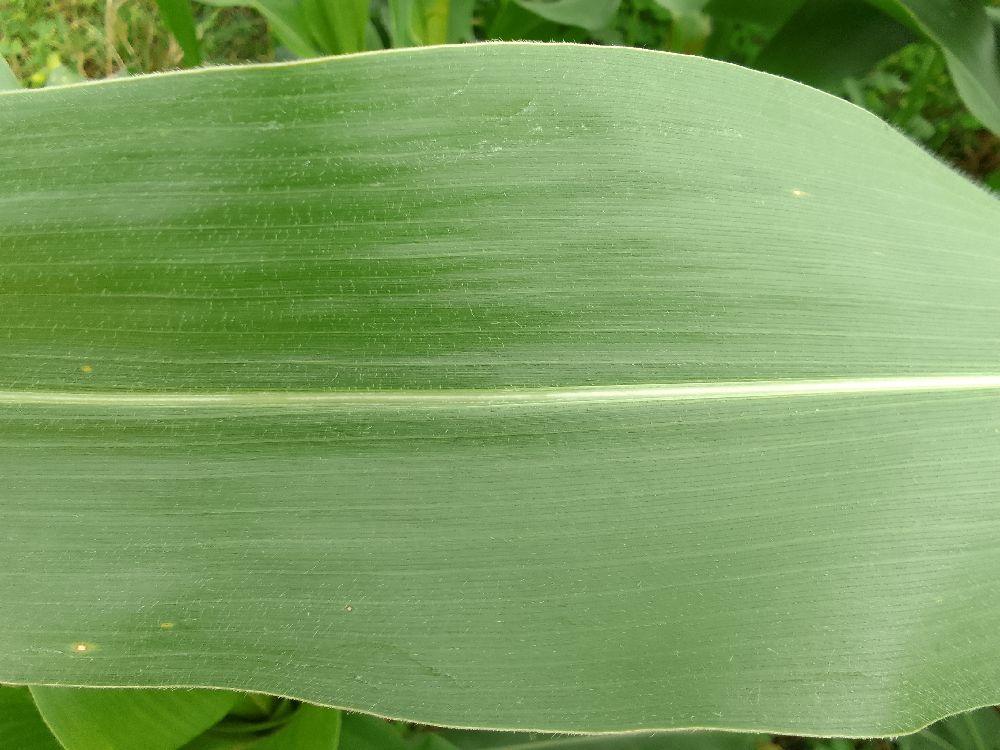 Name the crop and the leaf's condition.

maize, healthy
